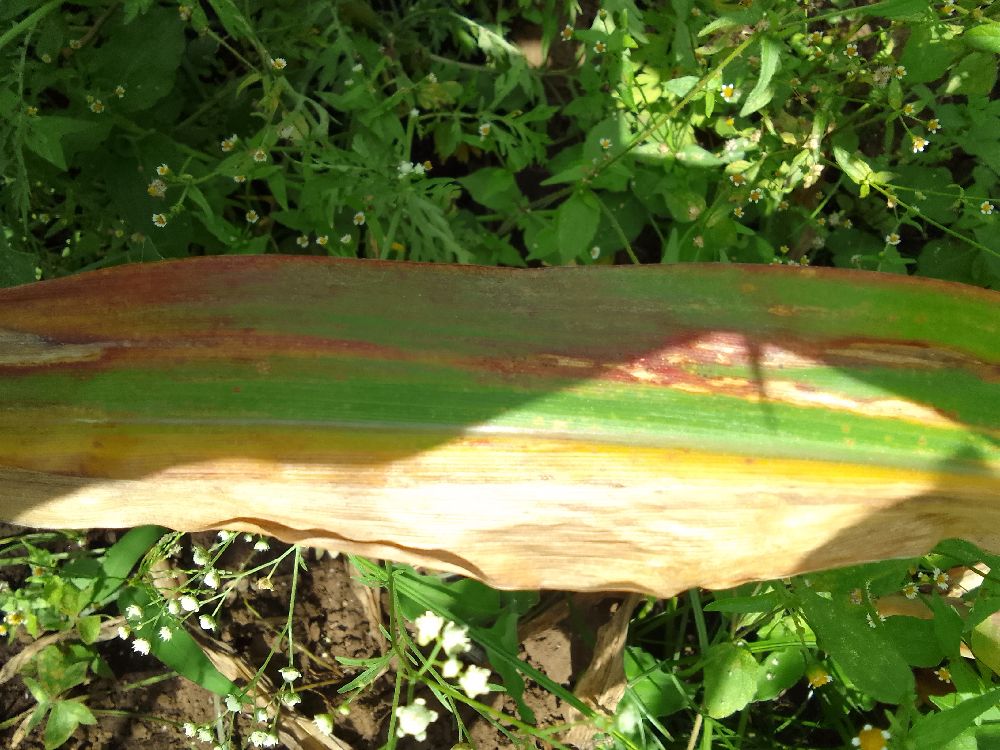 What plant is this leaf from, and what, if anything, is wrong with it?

maize, maize lethal necrosis
